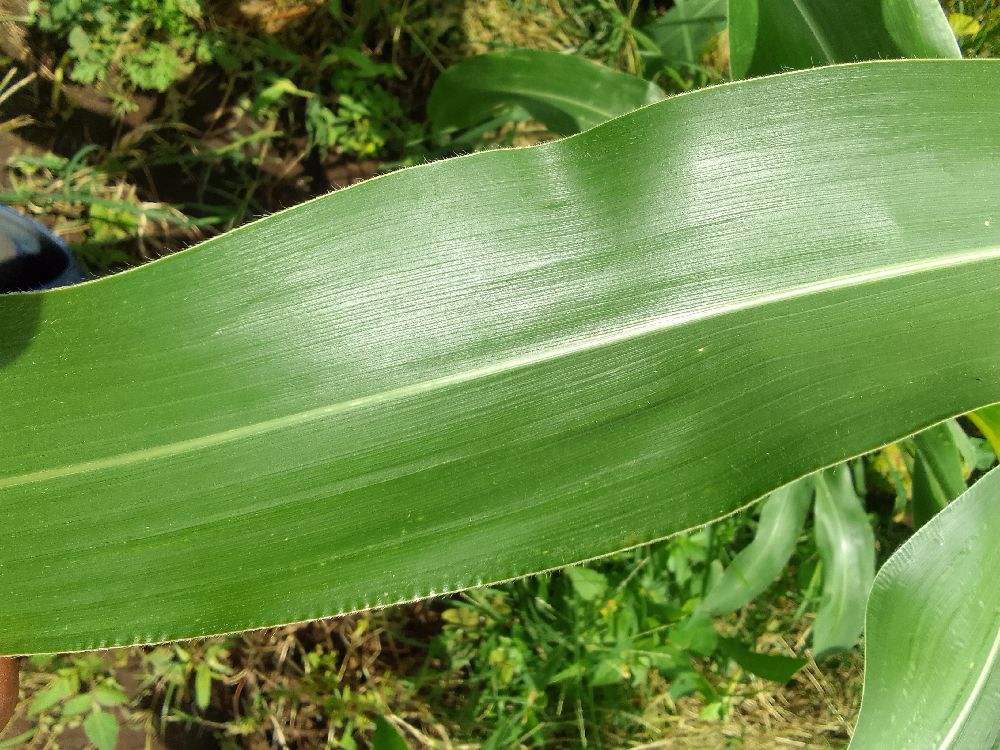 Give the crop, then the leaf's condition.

maize, healthy
